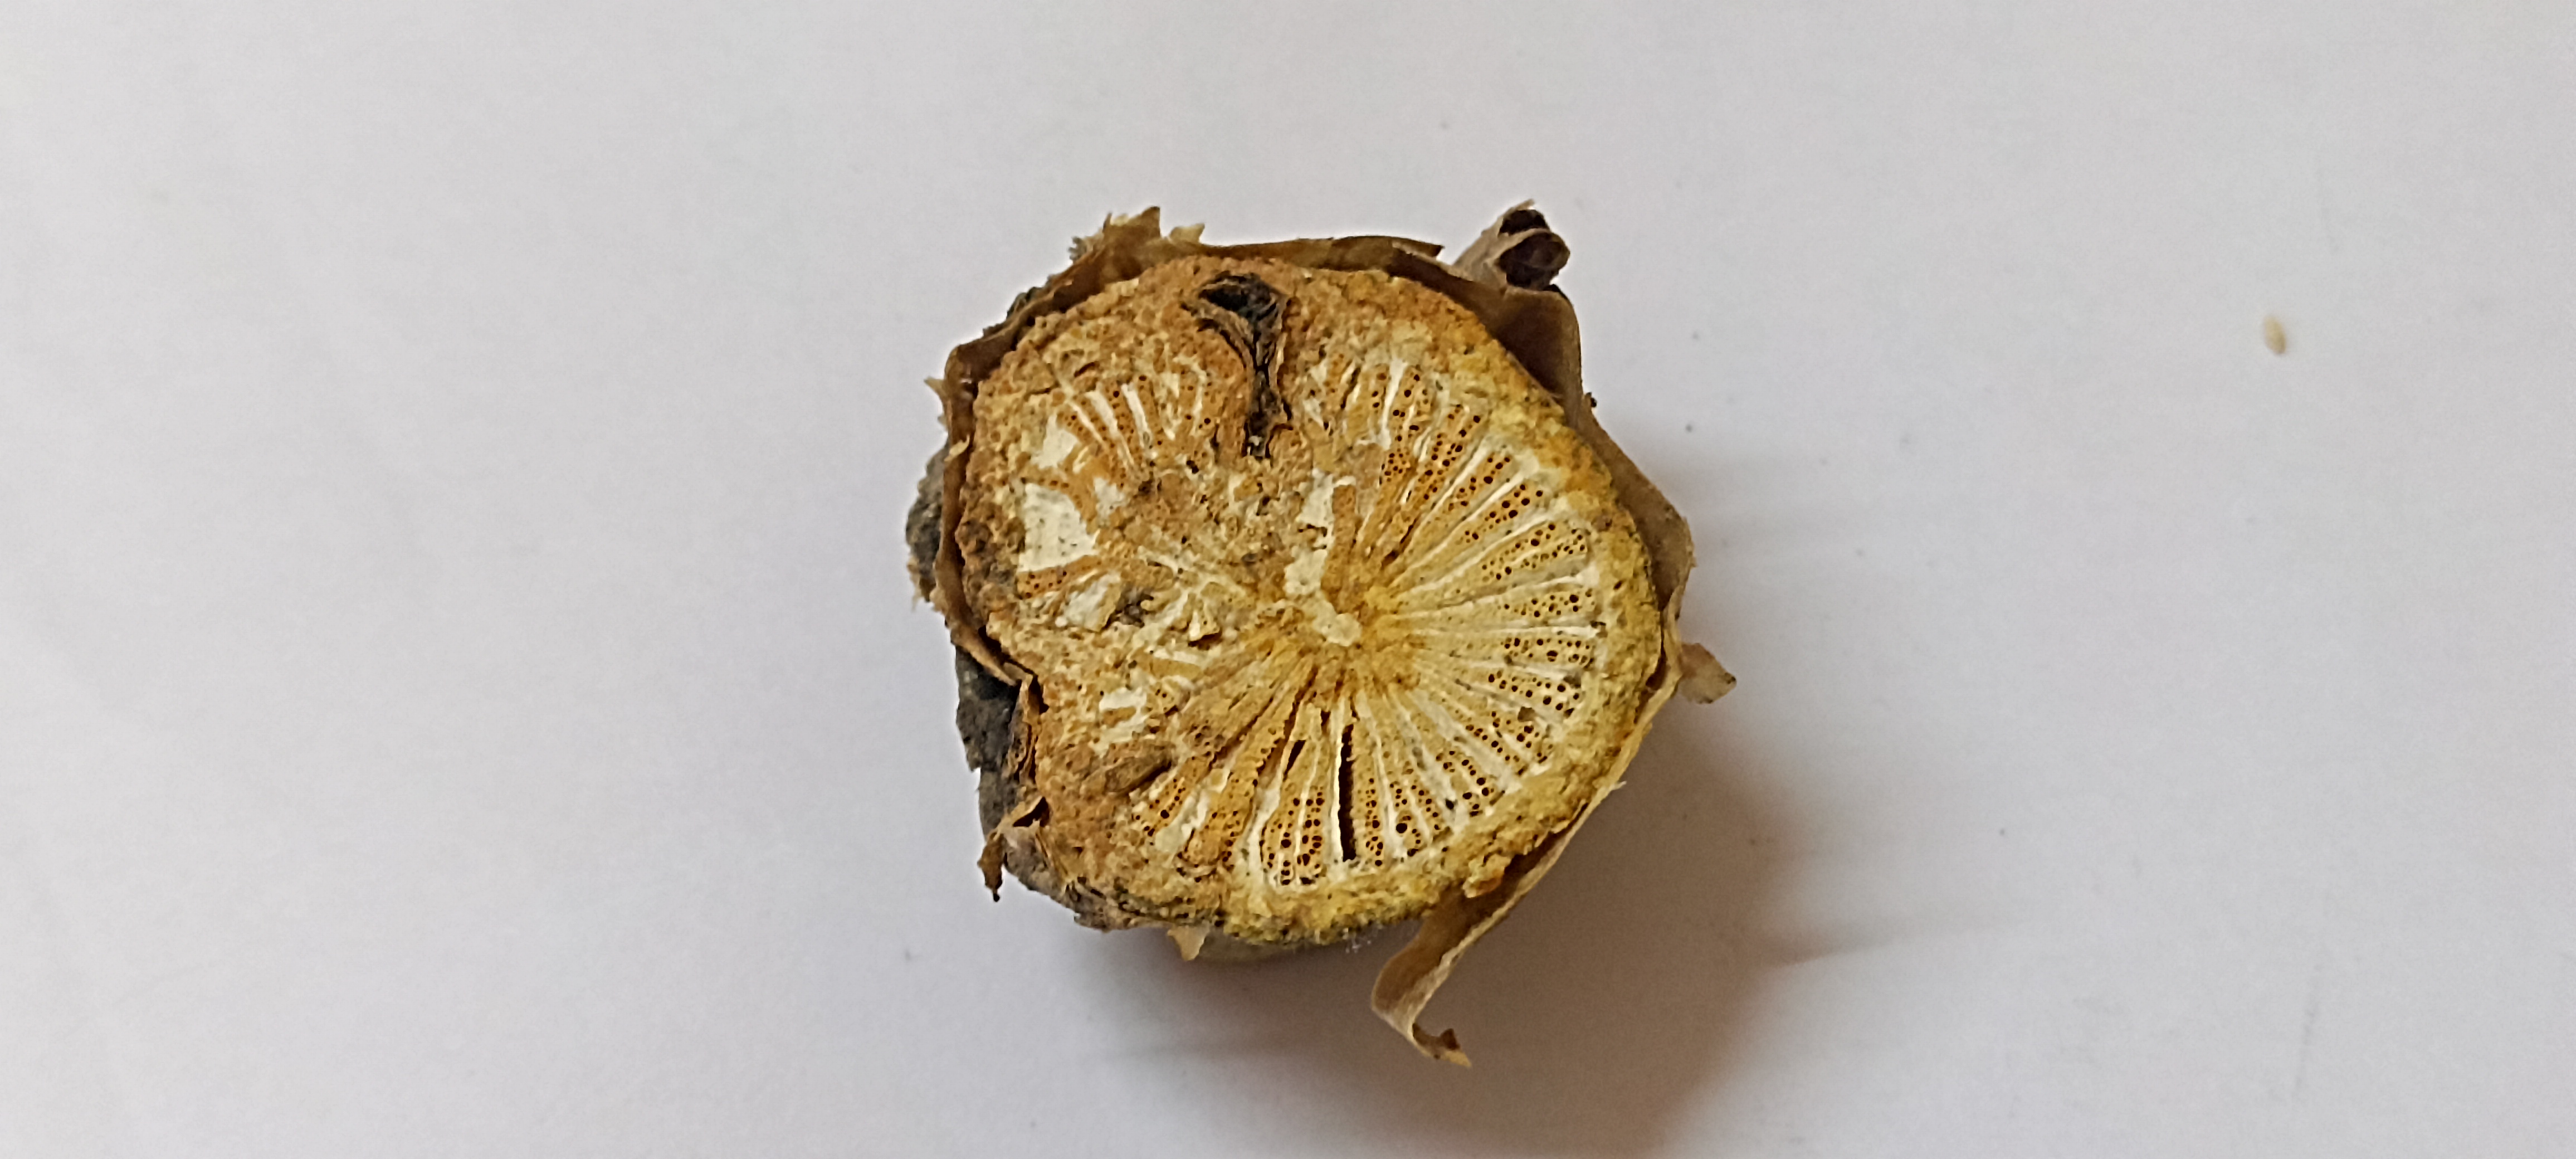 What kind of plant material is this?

gulvel
